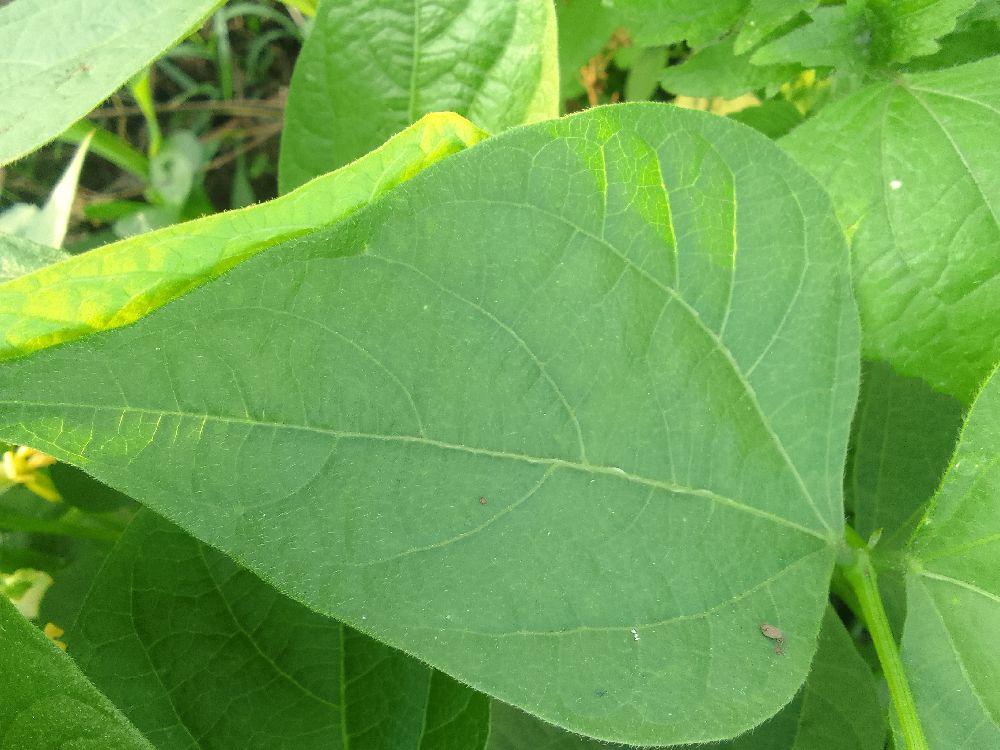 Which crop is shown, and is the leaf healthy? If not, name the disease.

common bean, healthy
